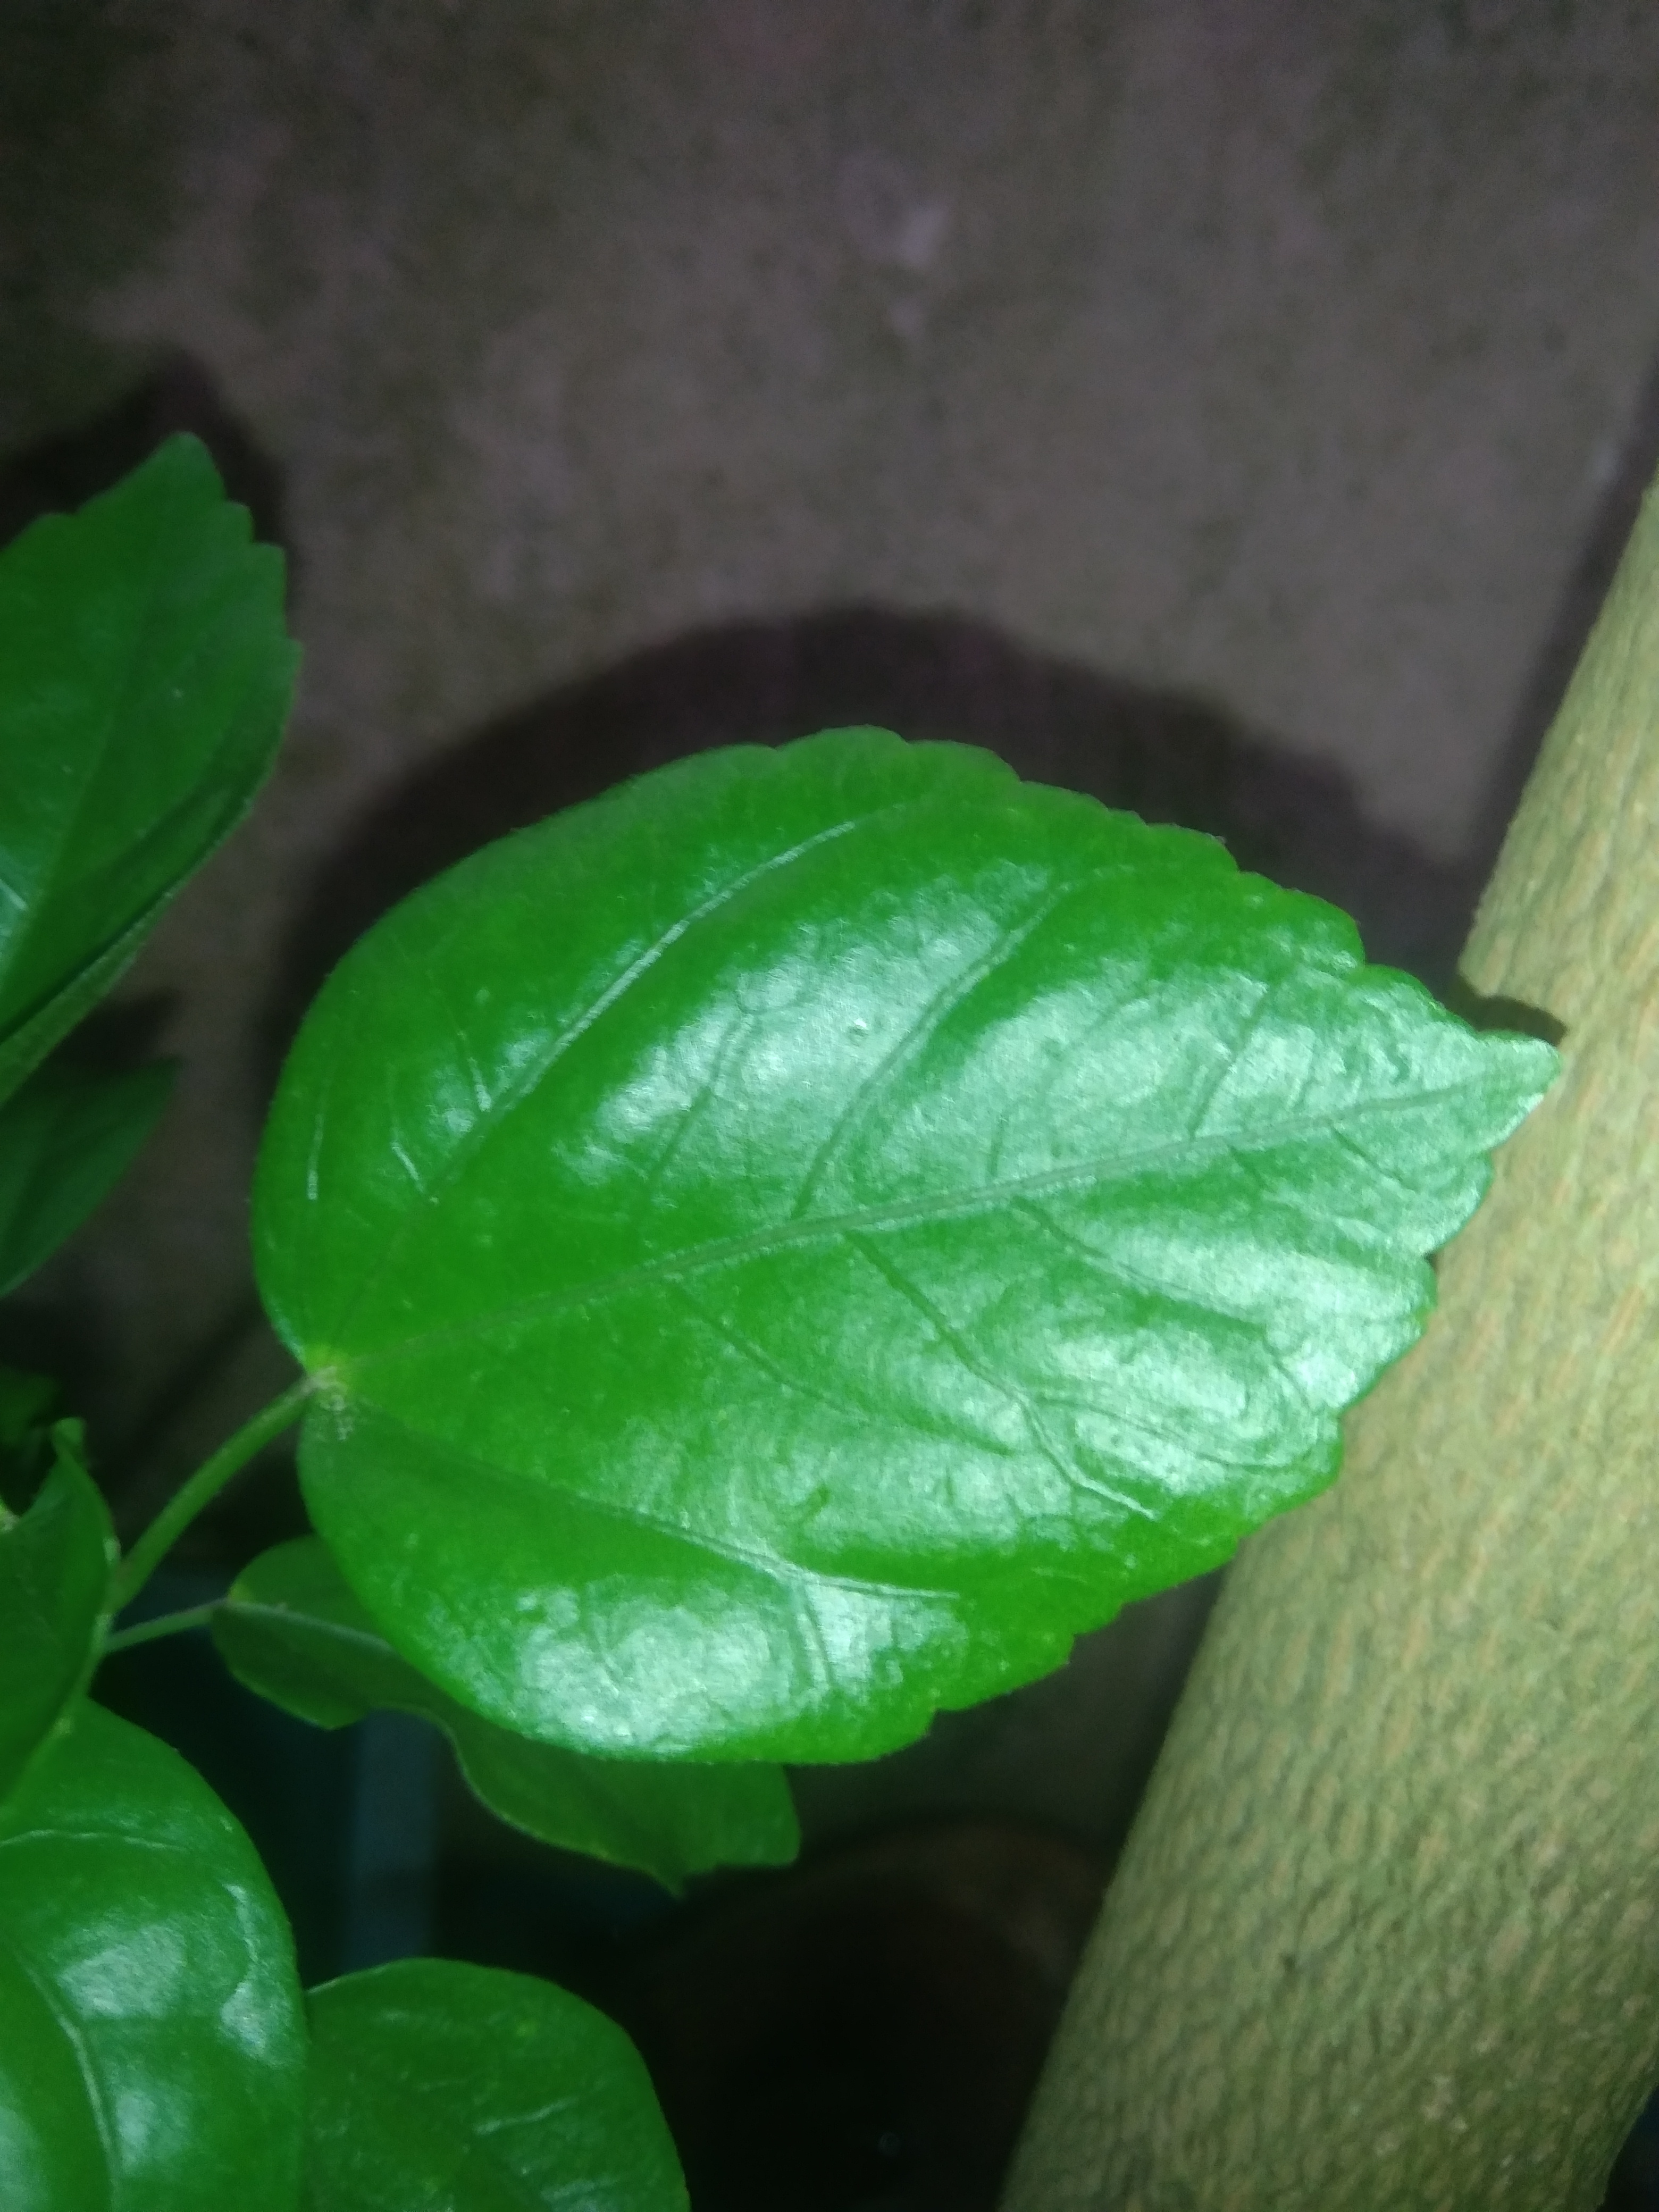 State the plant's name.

hibiscus
